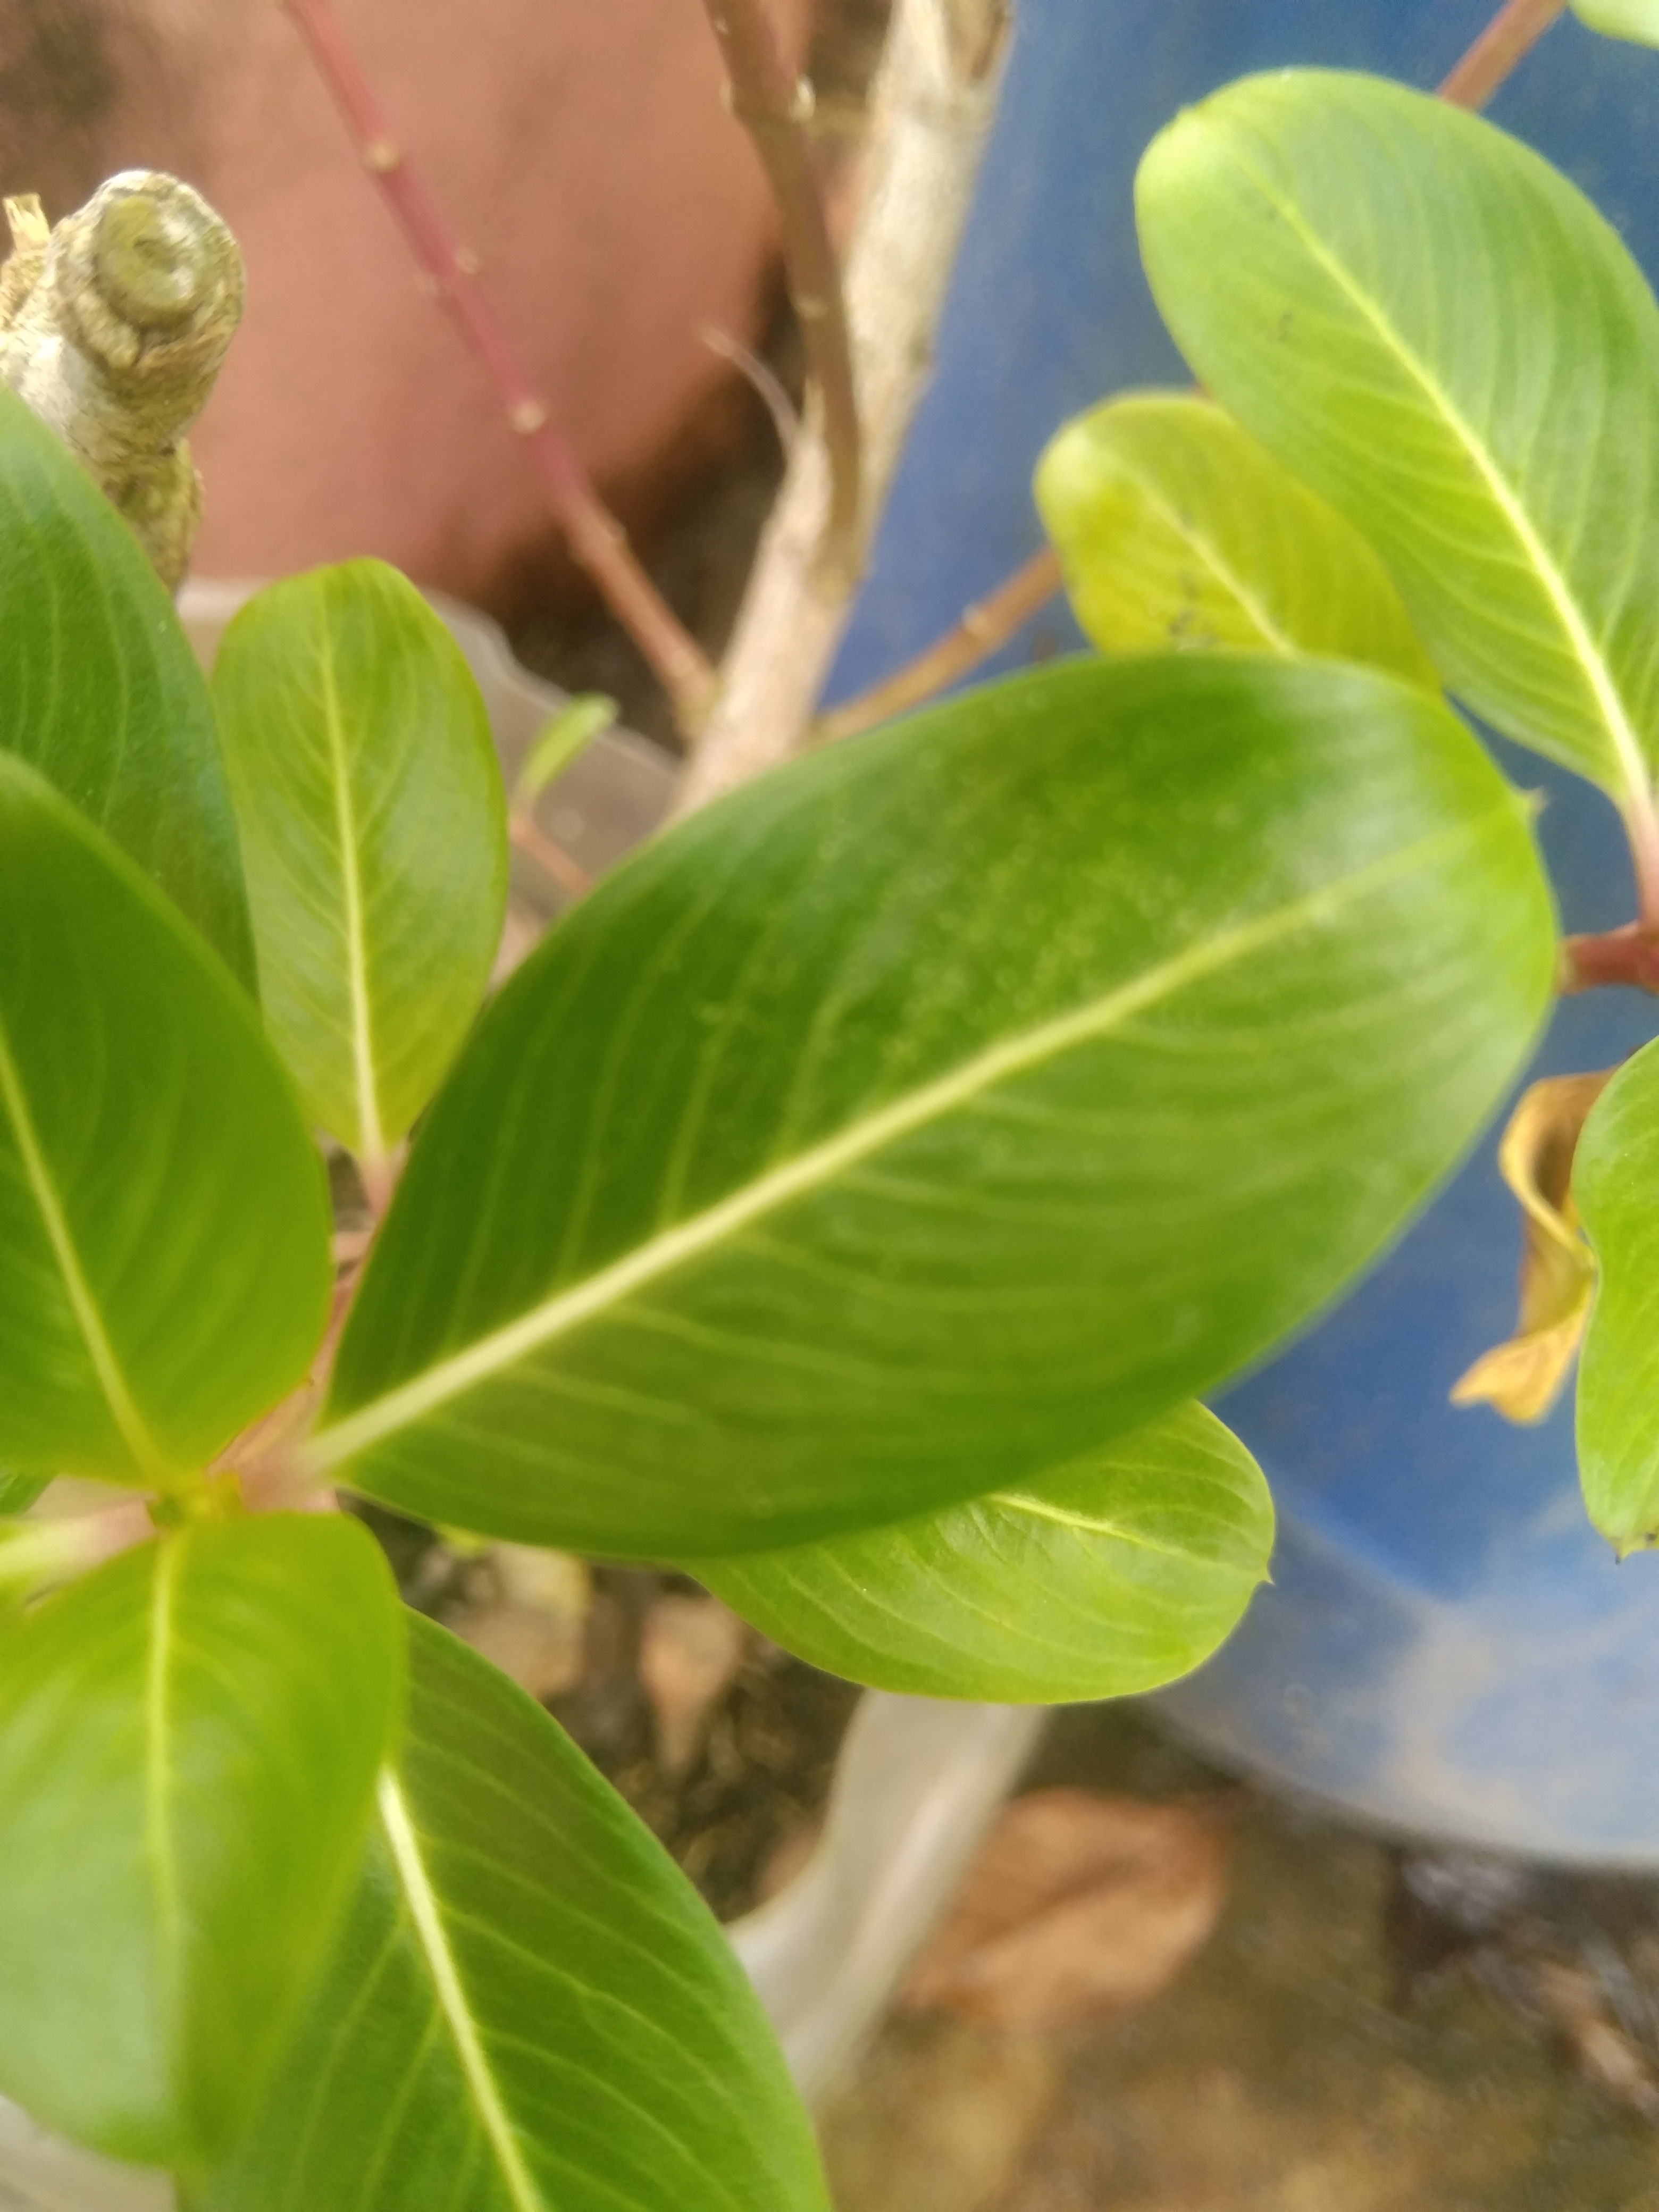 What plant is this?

rose periwinkle
